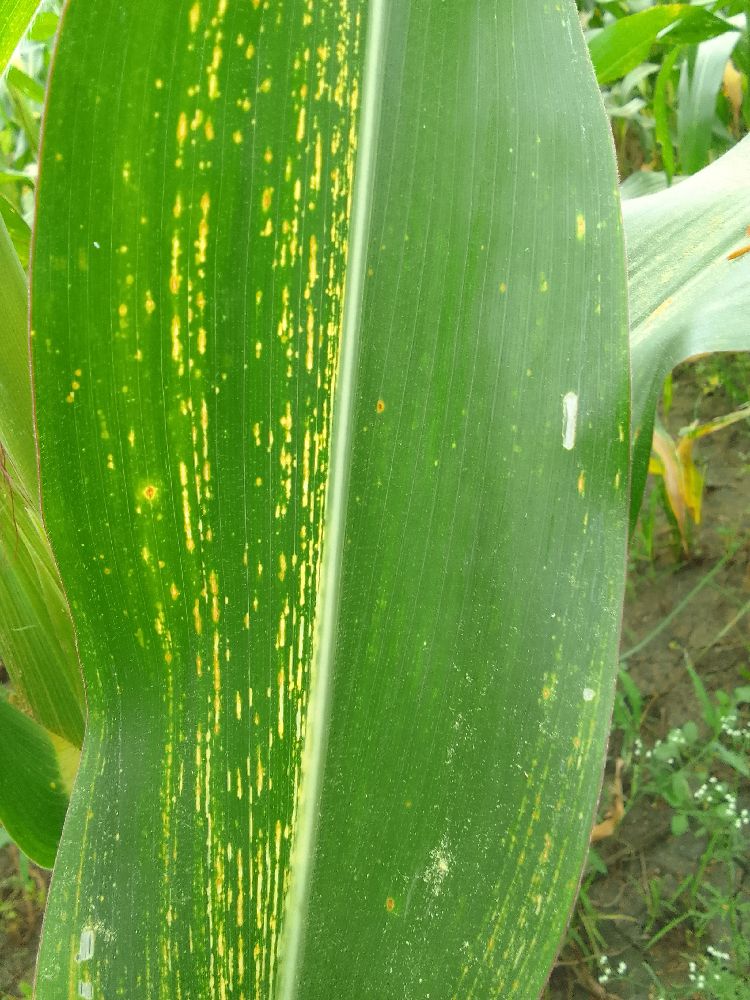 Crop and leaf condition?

maize, maize streak virus
